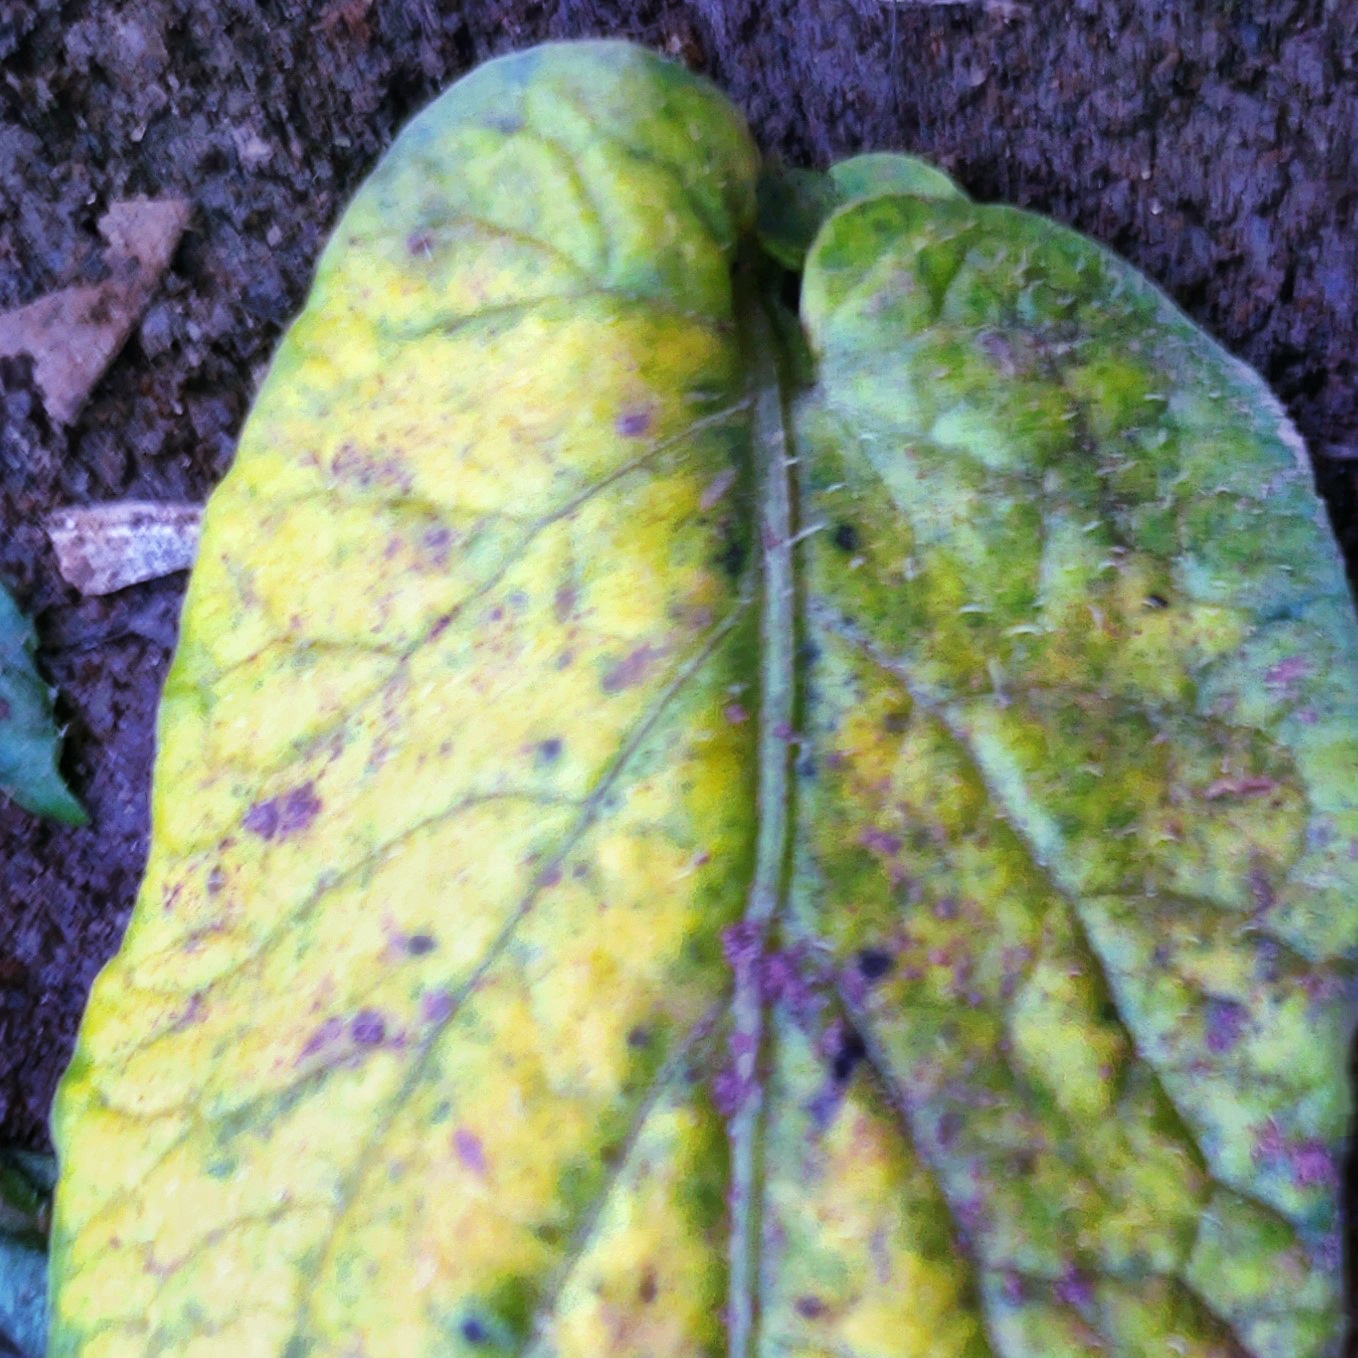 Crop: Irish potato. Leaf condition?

late blight
